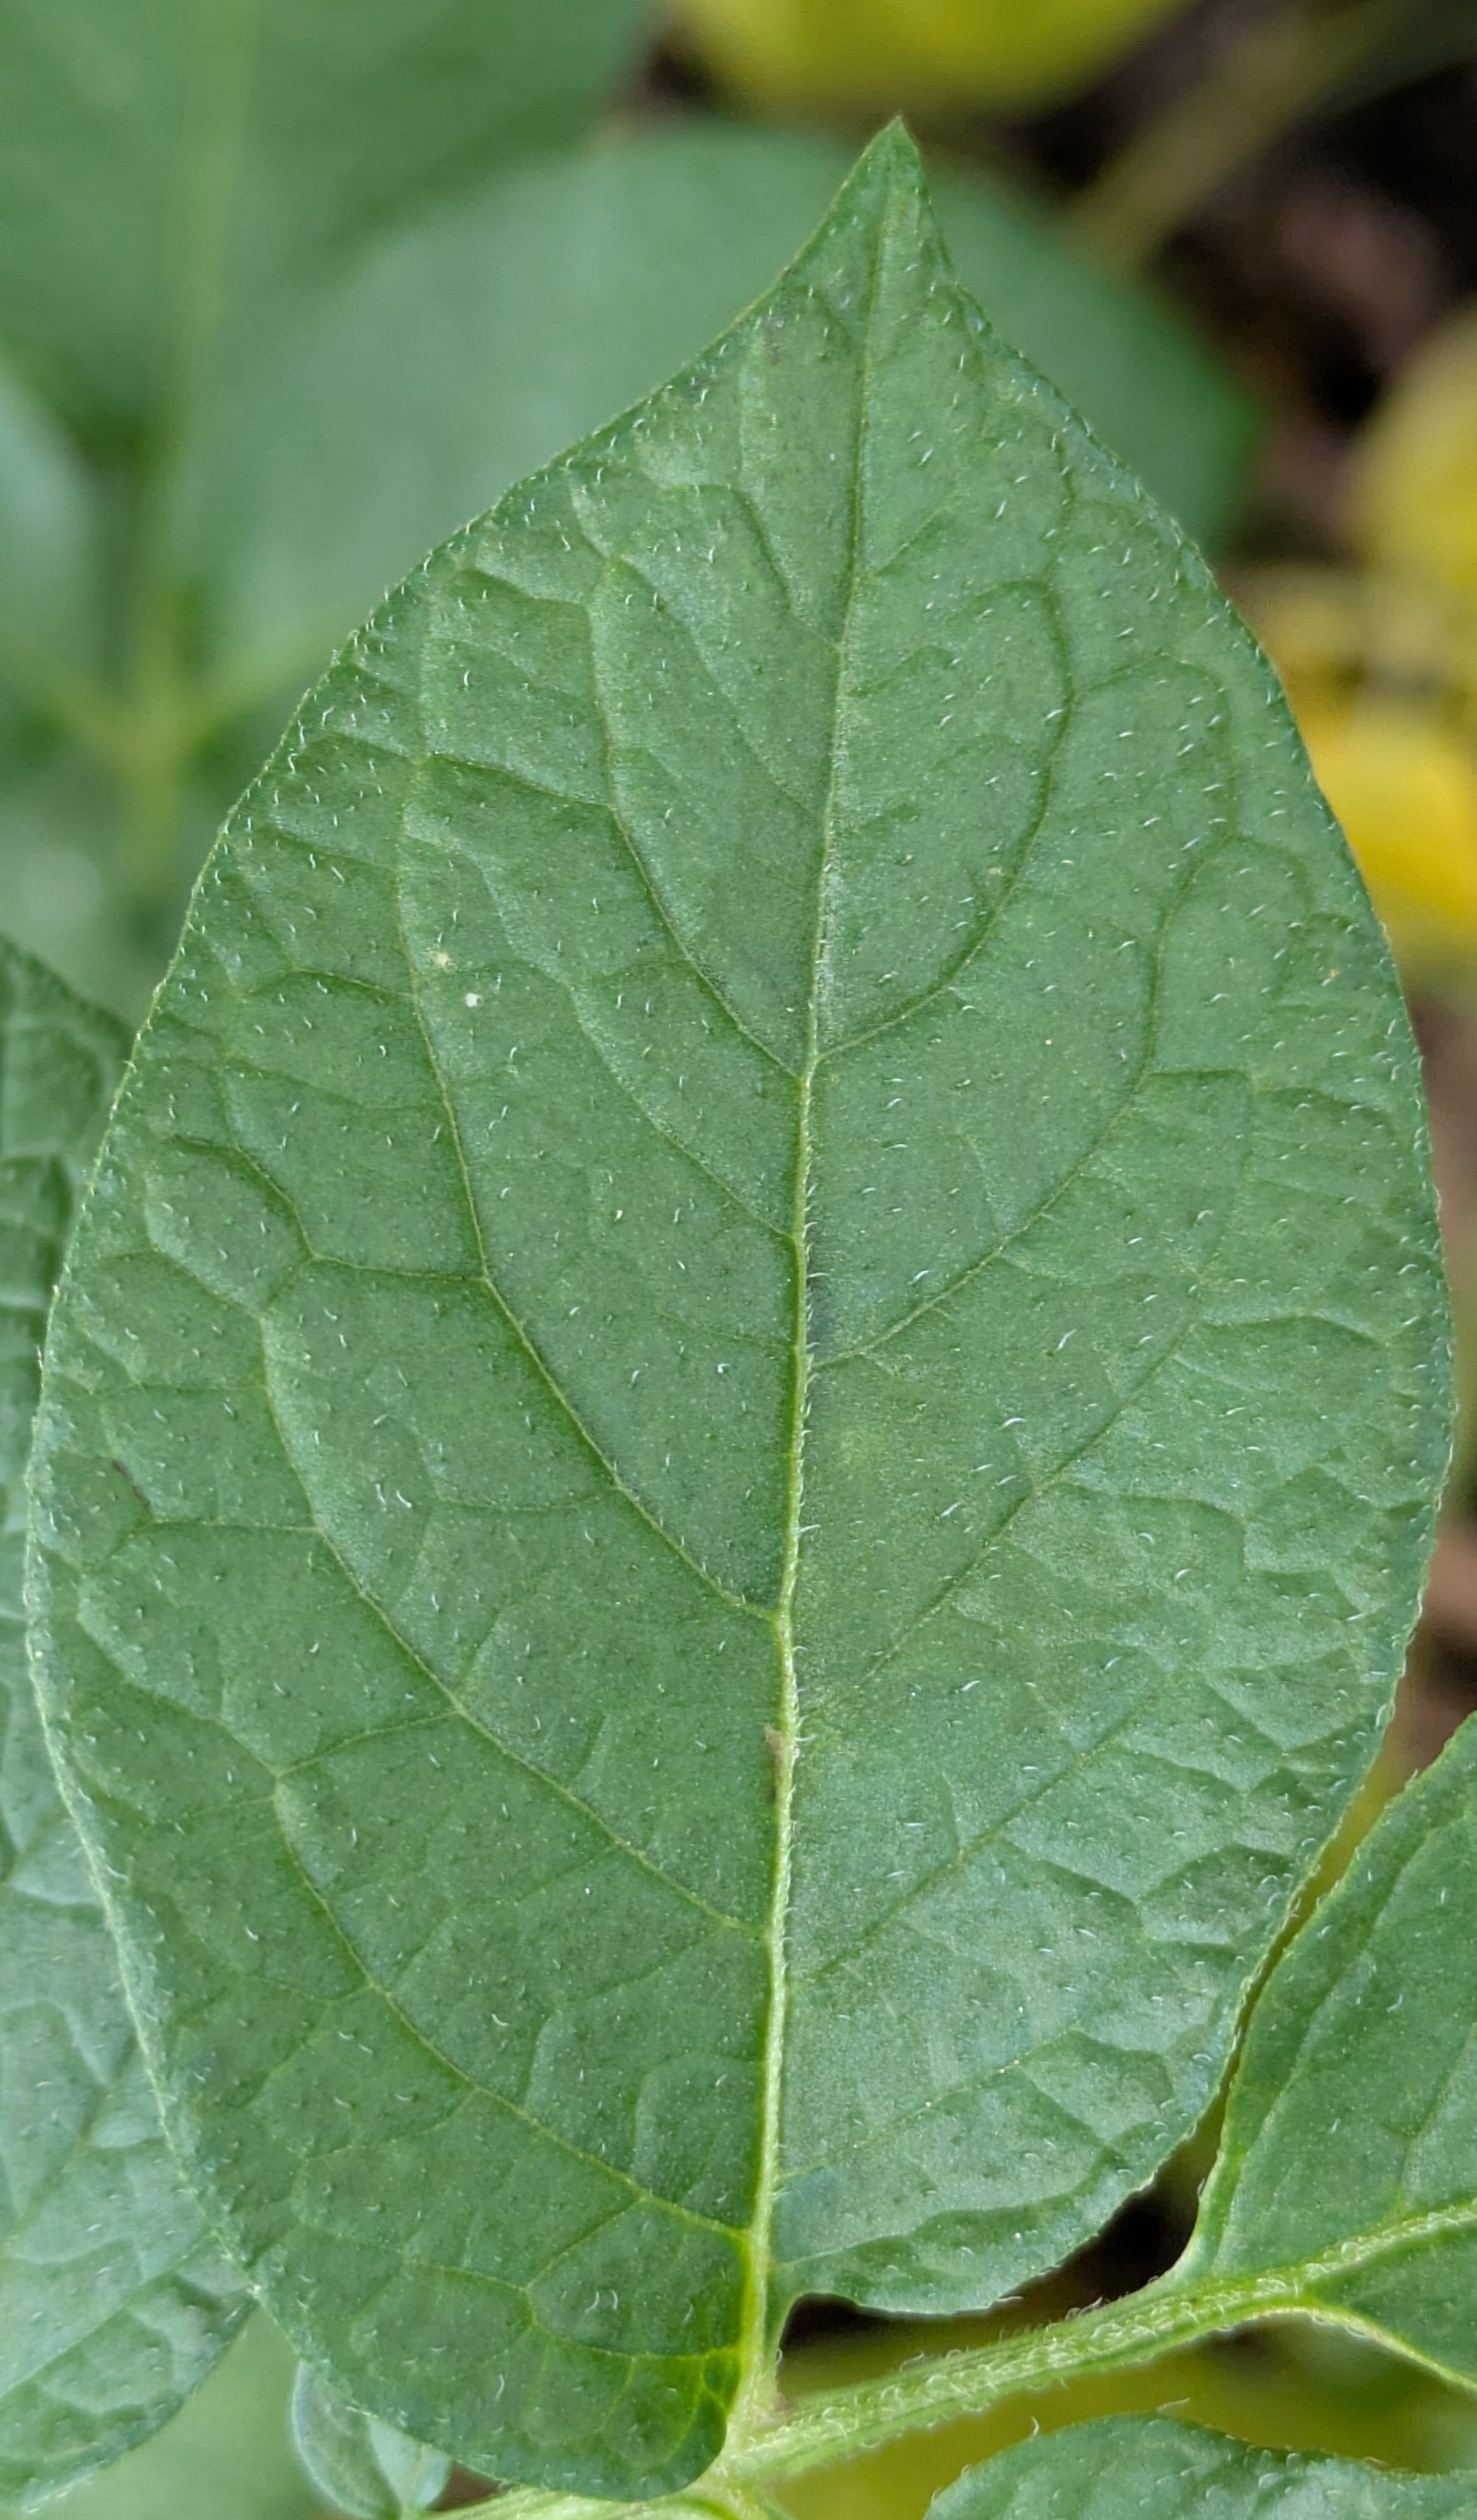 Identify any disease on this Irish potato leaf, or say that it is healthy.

healthy
